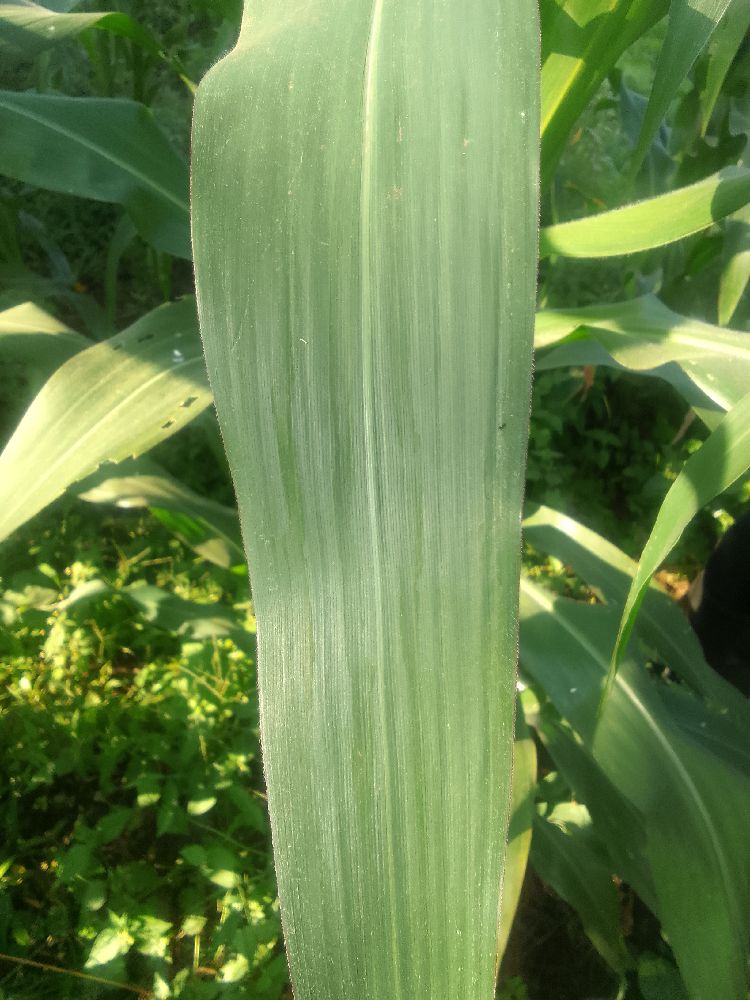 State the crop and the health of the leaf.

maize, healthy
